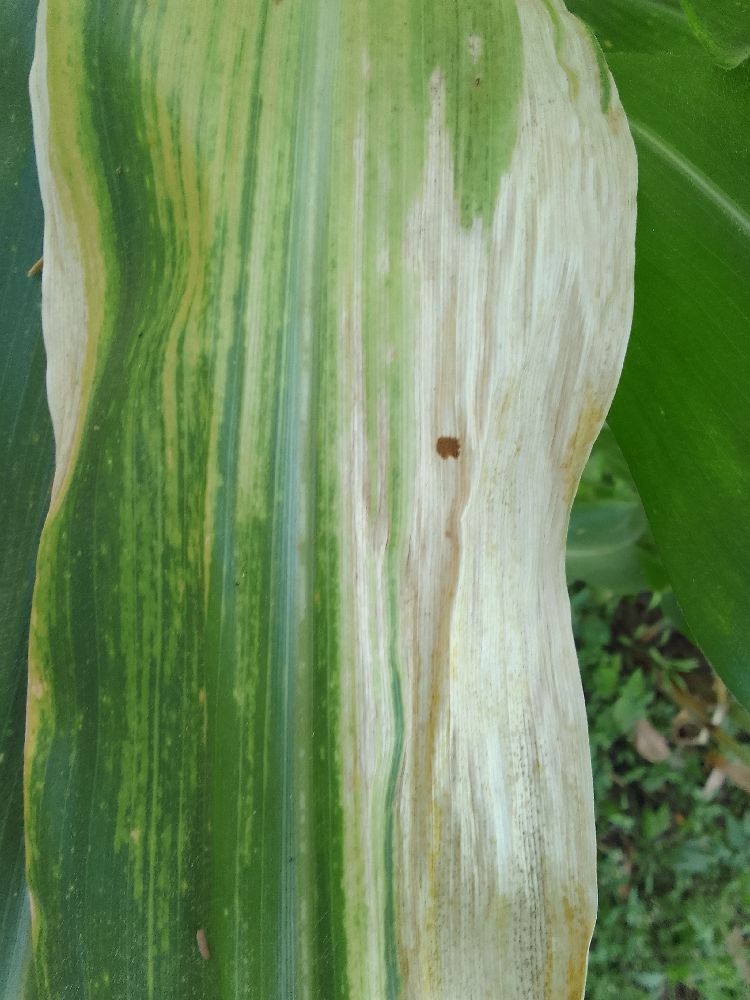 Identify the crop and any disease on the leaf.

maize, maize lethal necrosis
